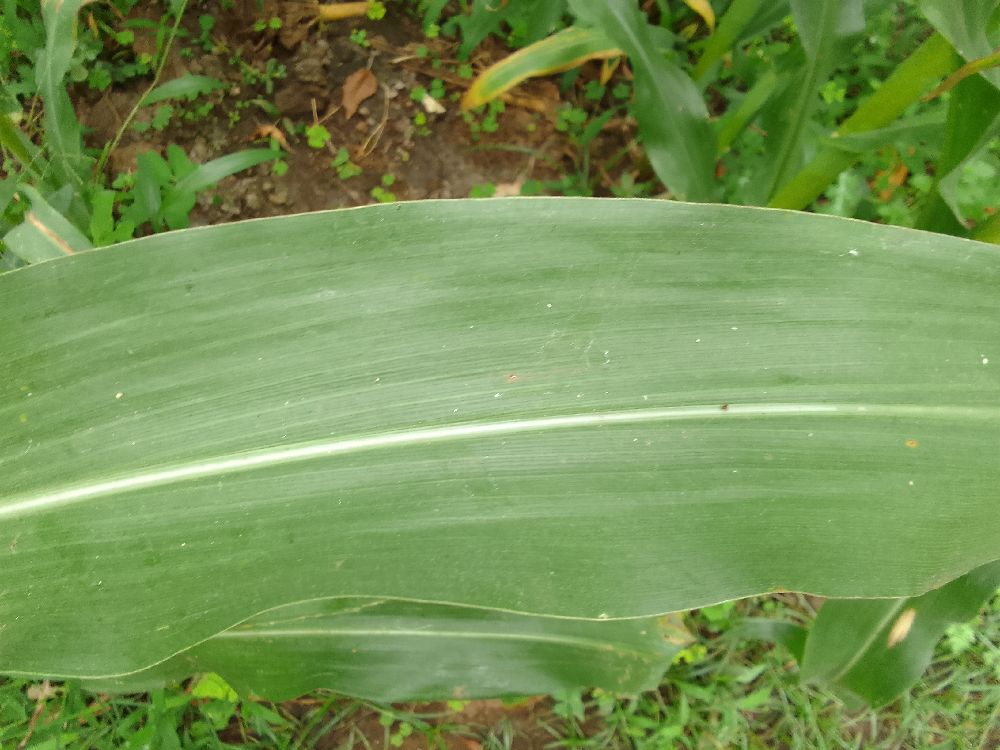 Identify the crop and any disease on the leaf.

maize, healthy
